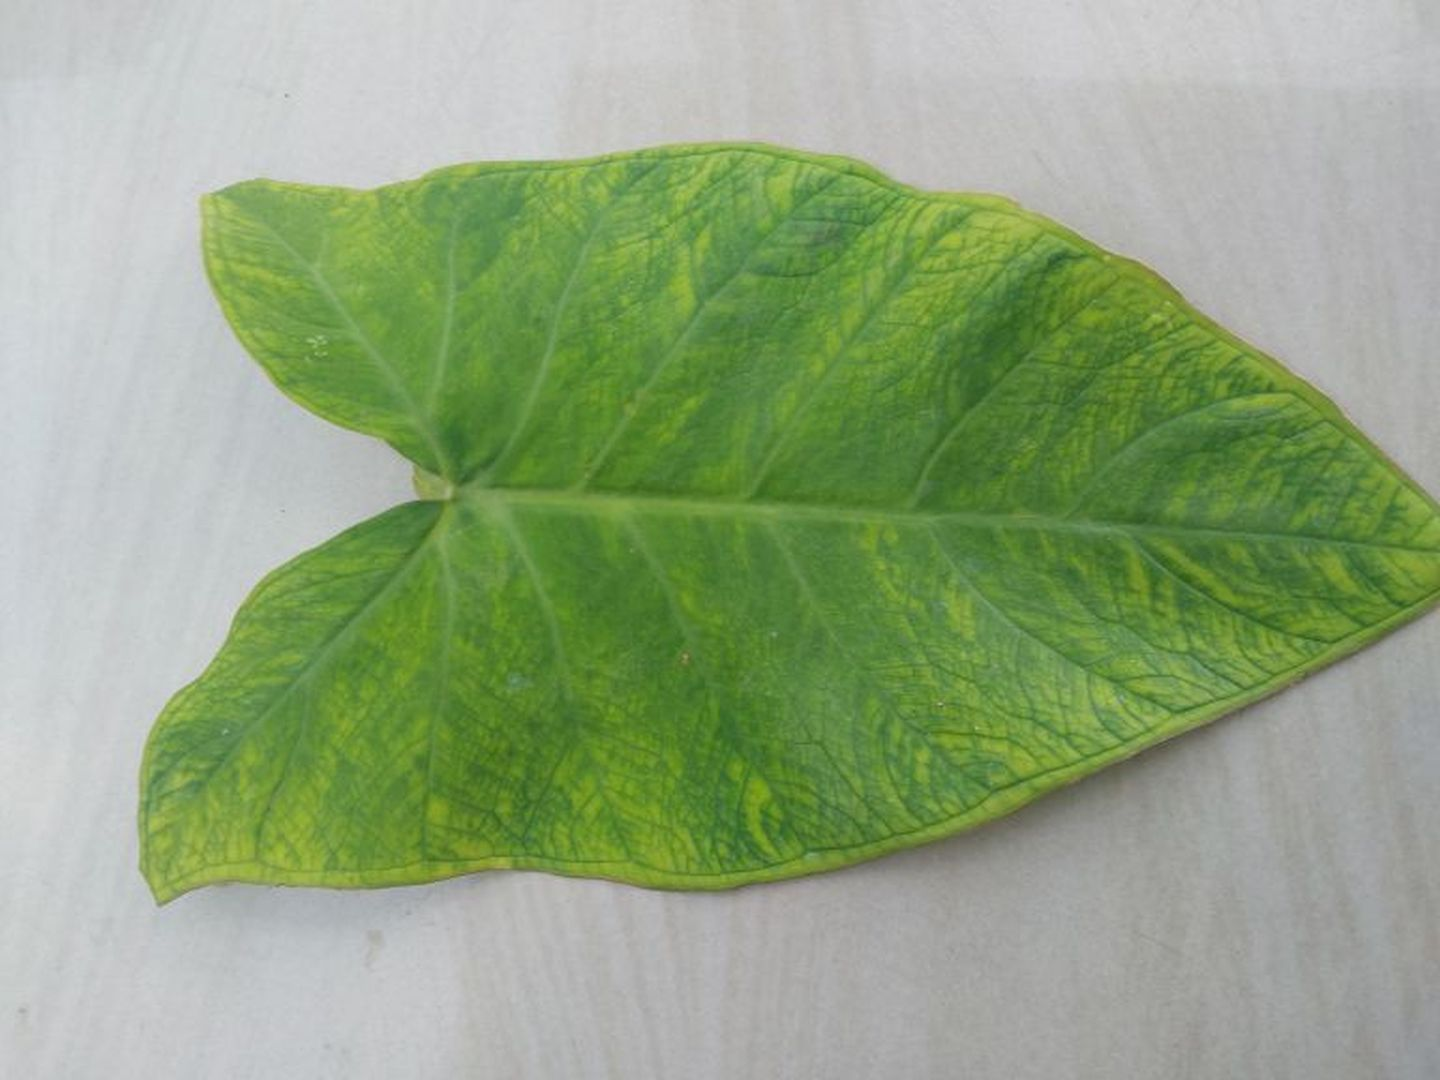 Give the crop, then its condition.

taro, mosaic
